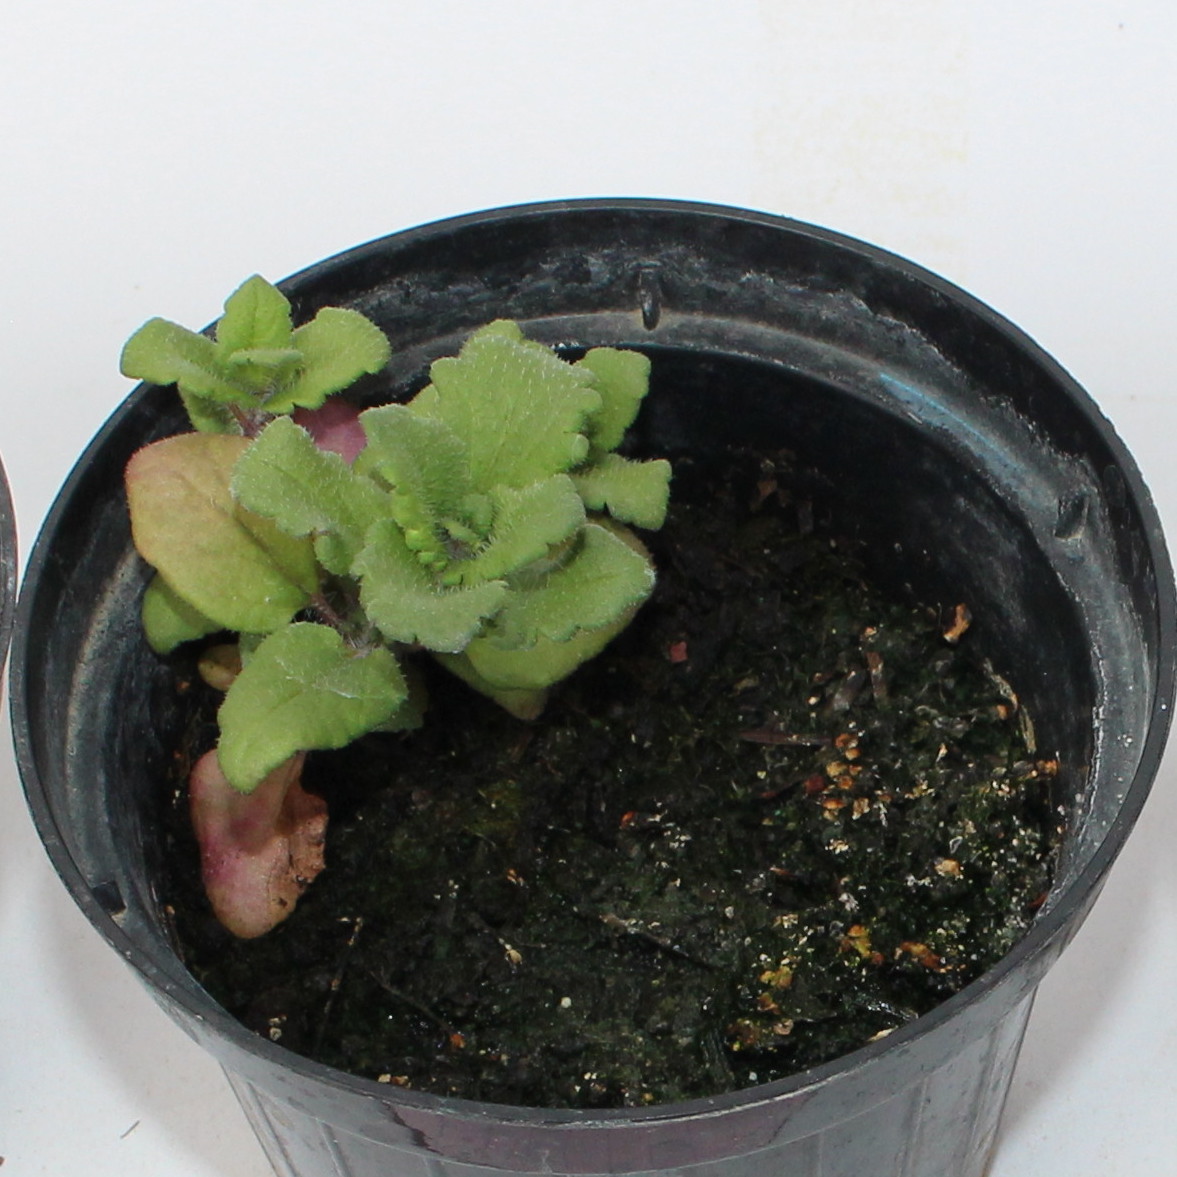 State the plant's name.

Veronica persica
